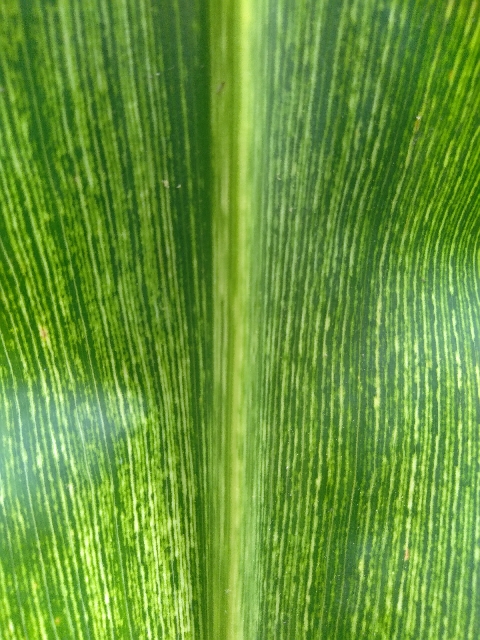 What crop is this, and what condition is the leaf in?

maize, maize streak virus
